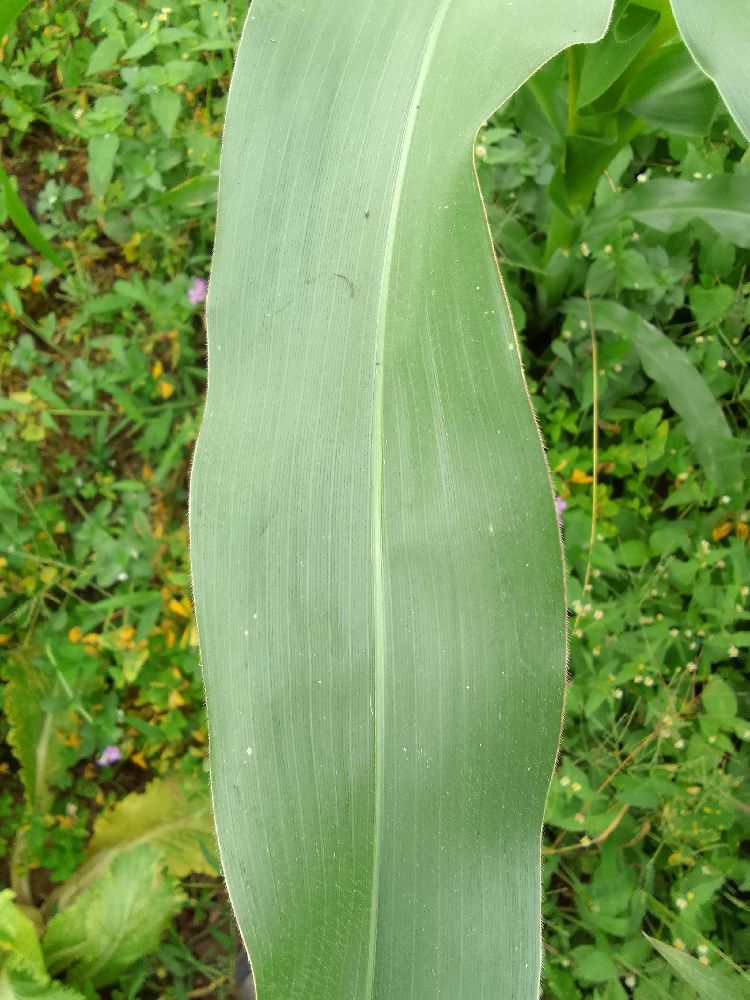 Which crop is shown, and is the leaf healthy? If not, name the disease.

maize, healthy
